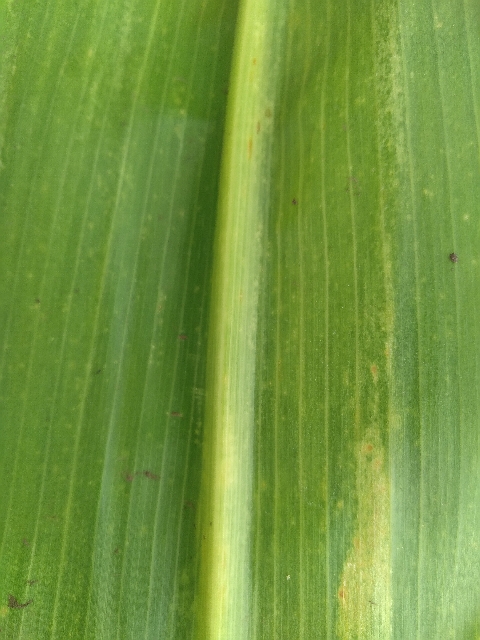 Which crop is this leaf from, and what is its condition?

maize, maize lethal necrosis
